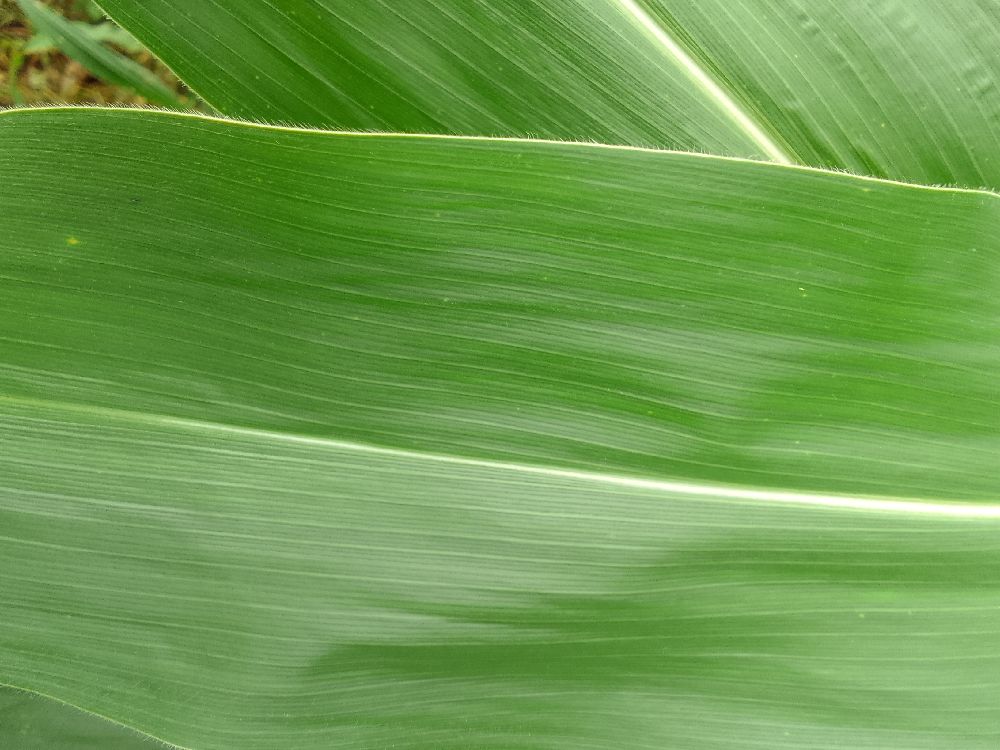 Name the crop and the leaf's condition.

maize, healthy
